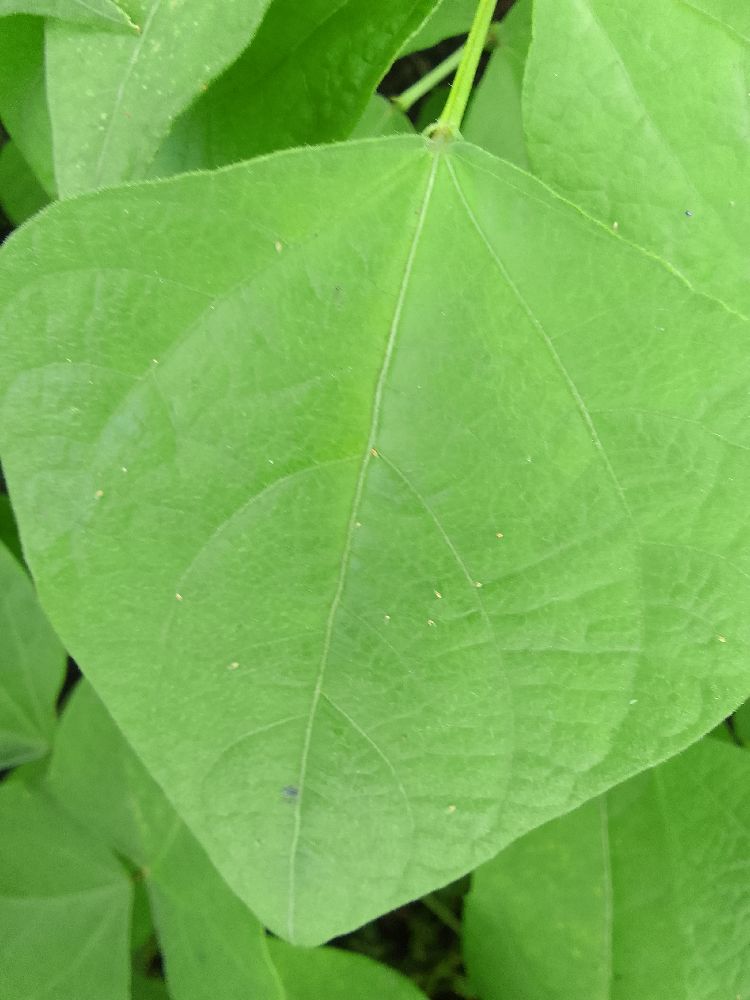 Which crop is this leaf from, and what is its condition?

common bean, healthy
